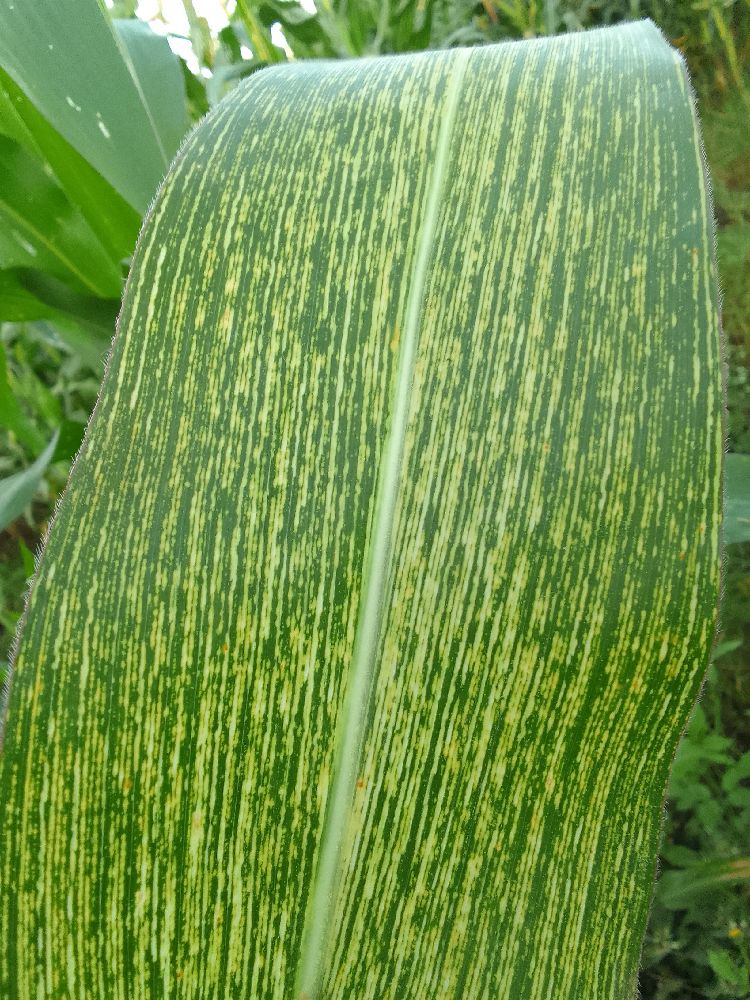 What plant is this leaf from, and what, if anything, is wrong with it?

maize, maize streak virus
